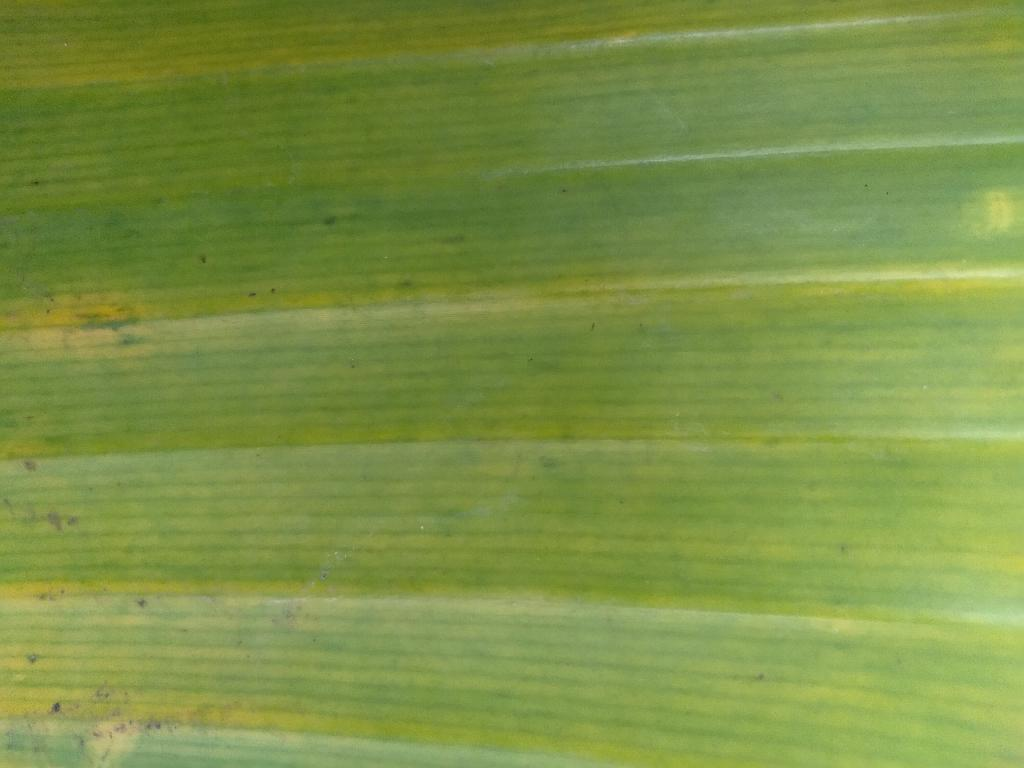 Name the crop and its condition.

banana, fusarium wilt race 1
